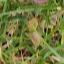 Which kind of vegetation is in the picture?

grass
